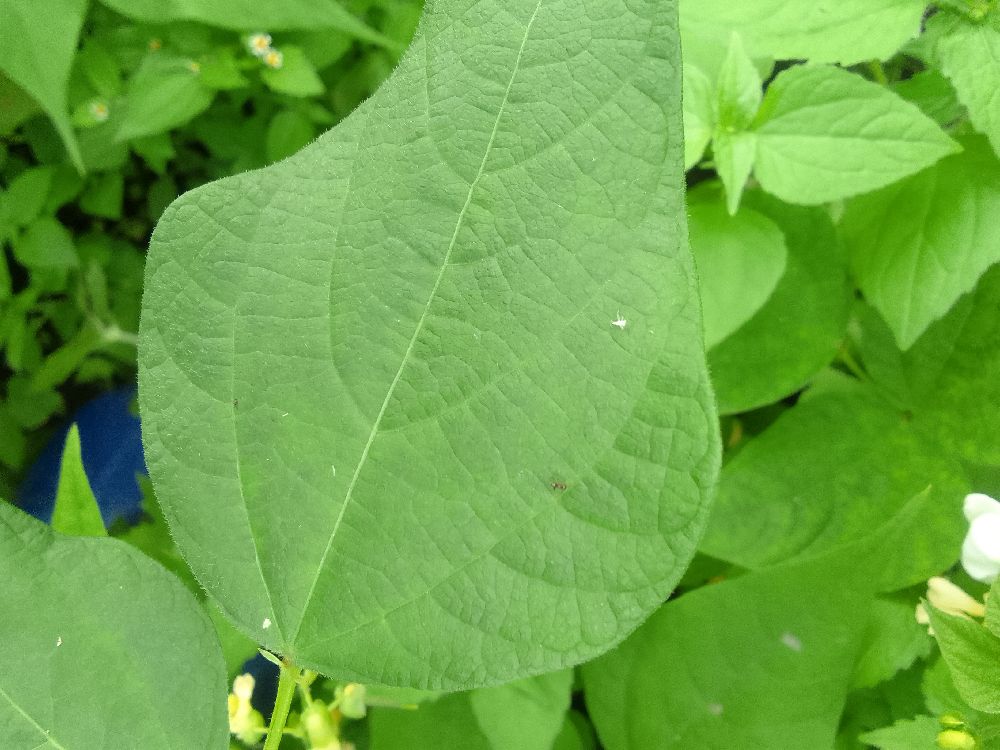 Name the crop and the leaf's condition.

common bean, healthy
